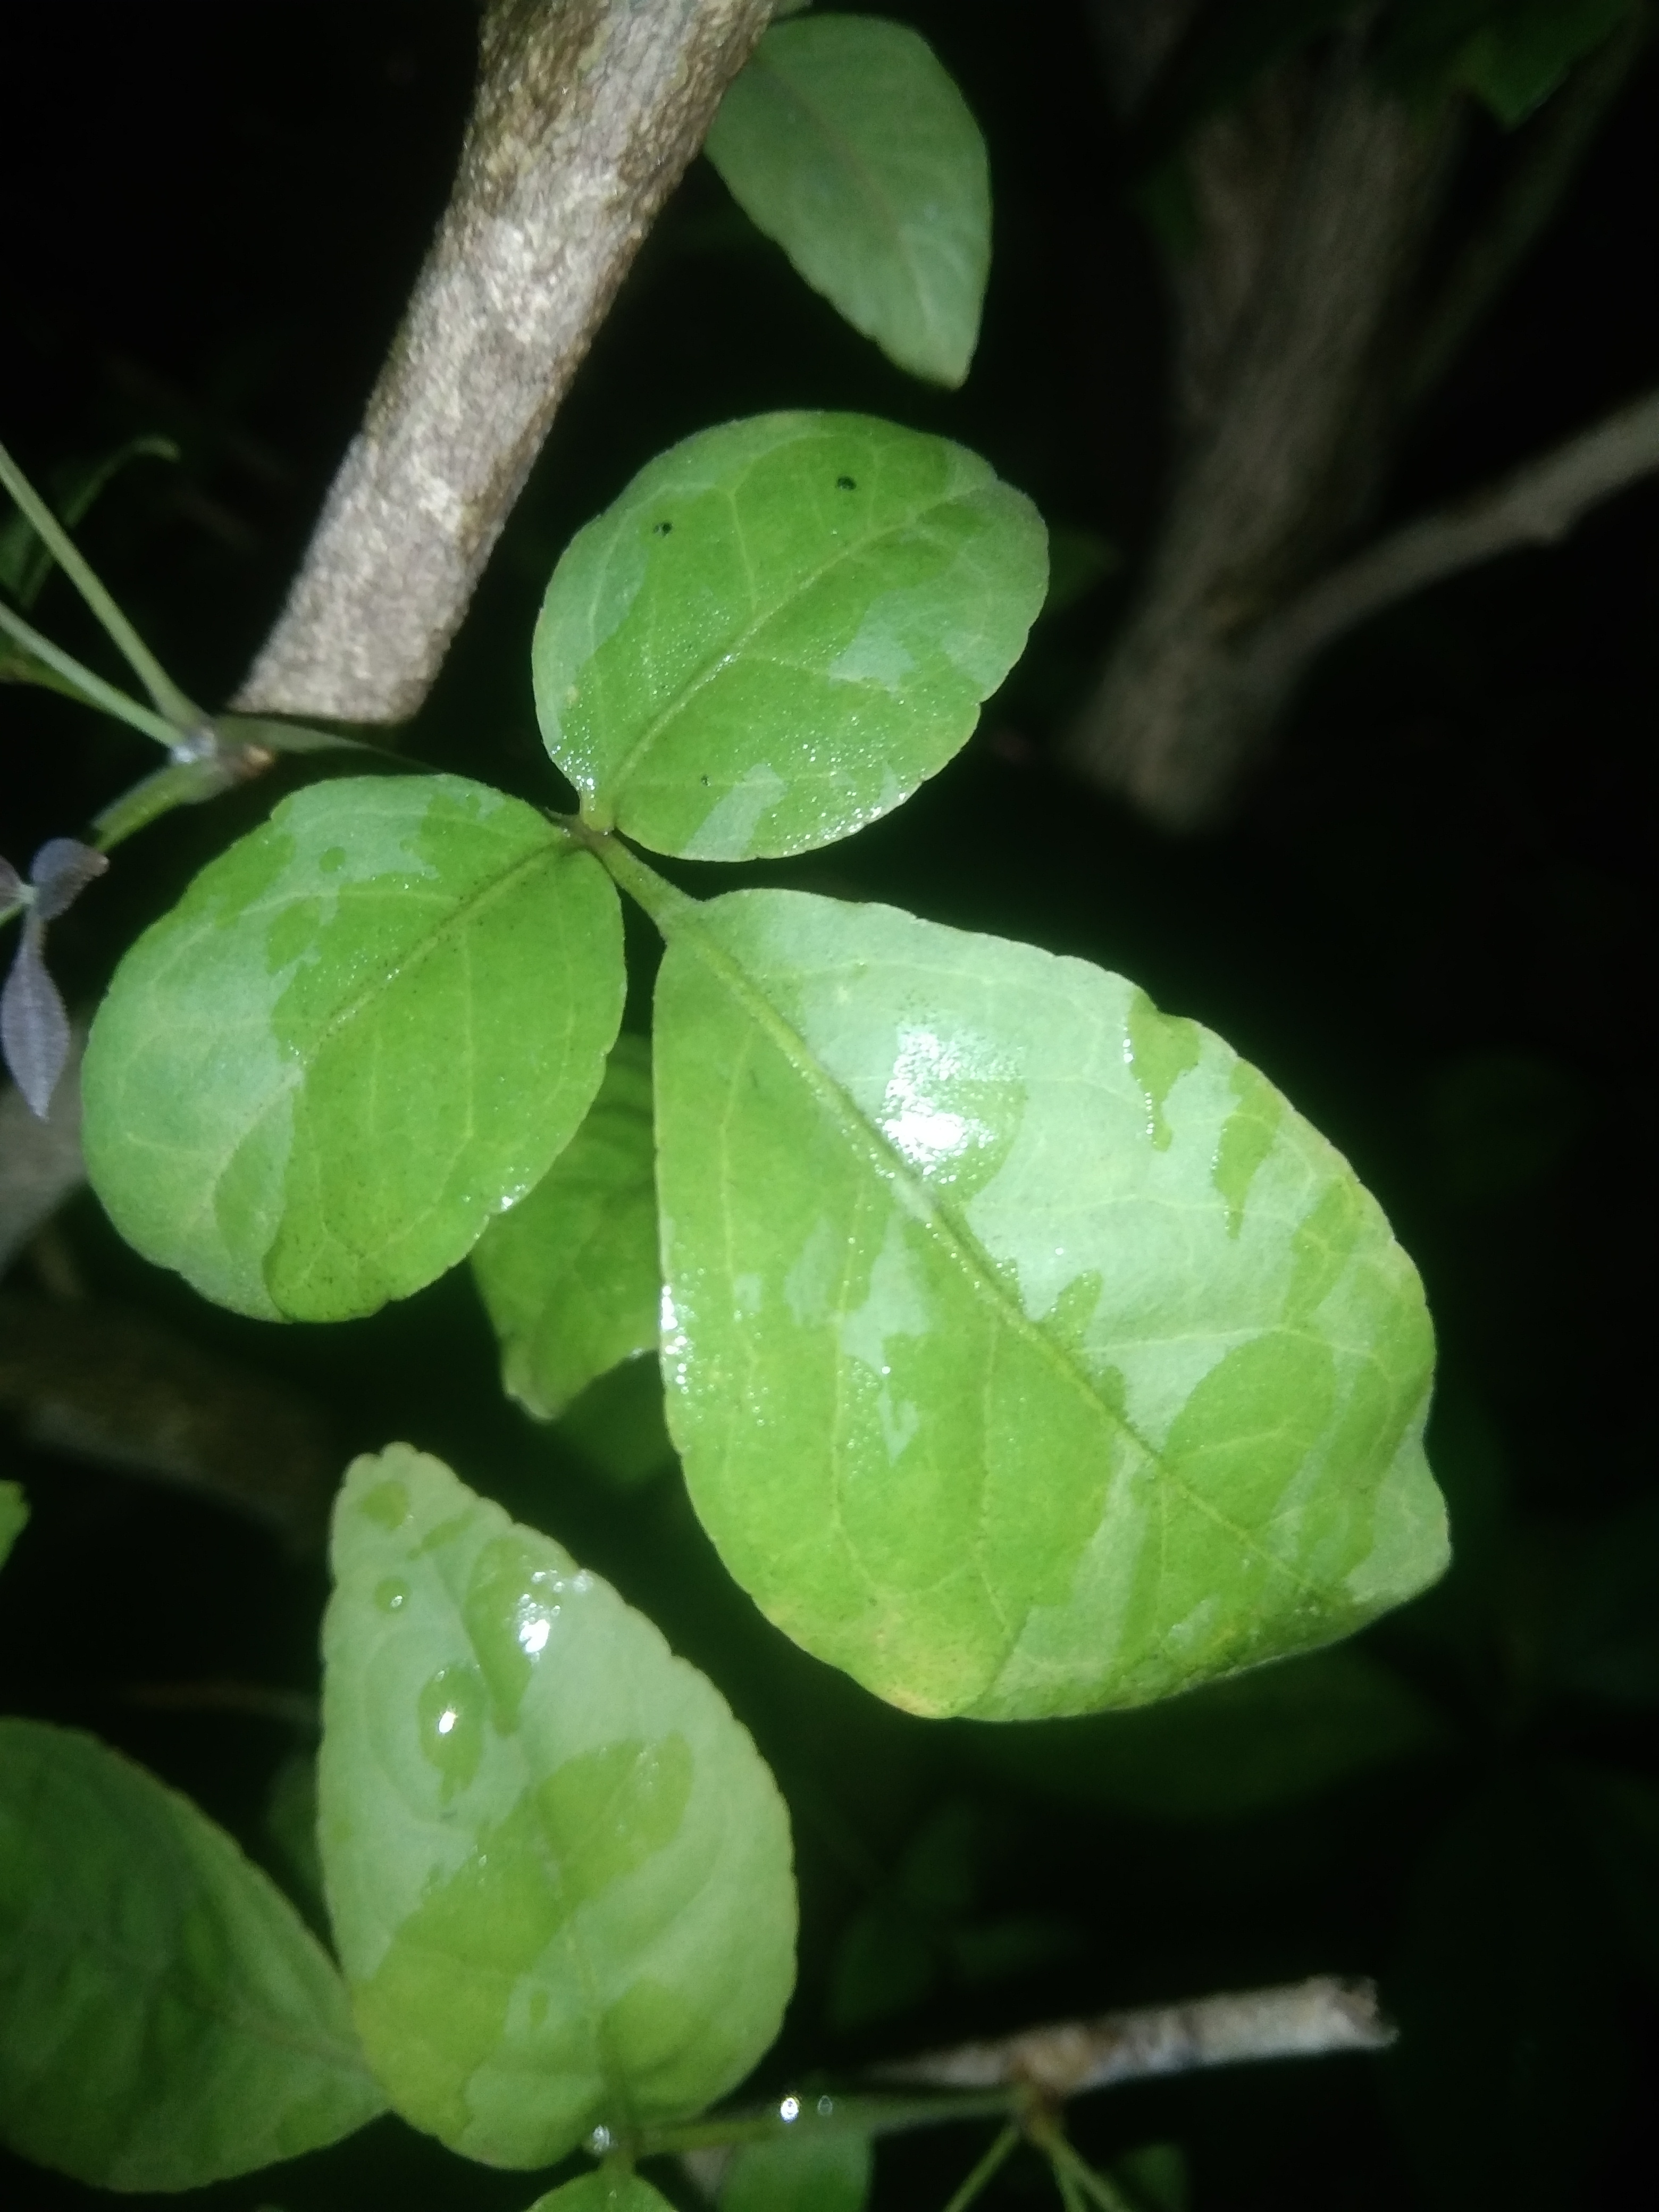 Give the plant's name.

wood apple
